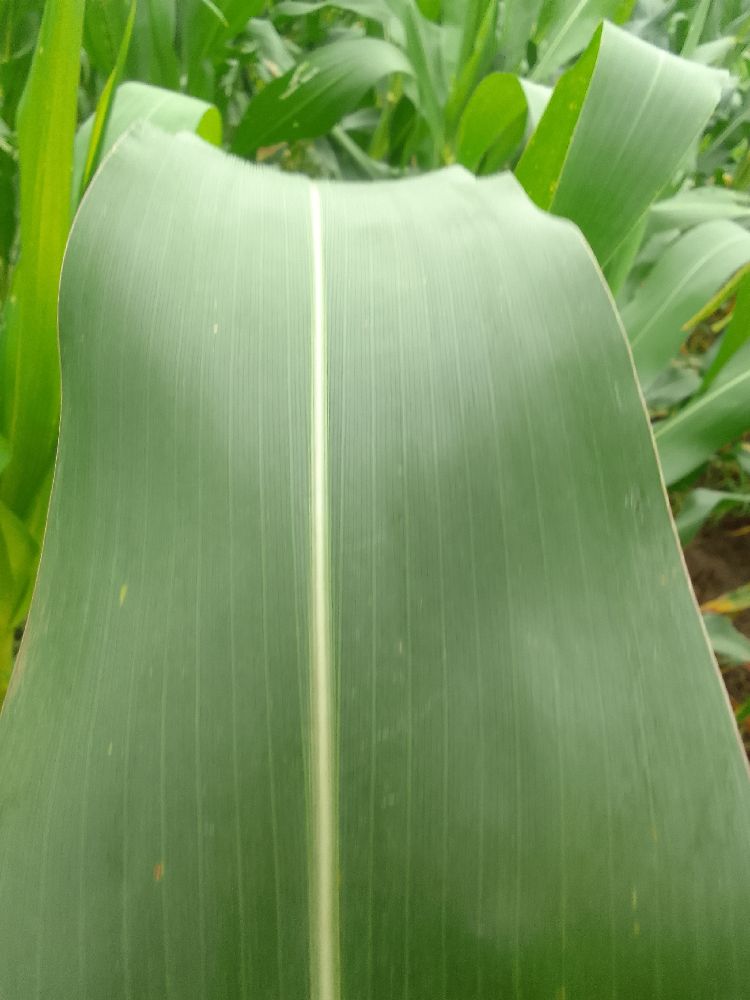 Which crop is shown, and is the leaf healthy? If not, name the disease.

maize, healthy
